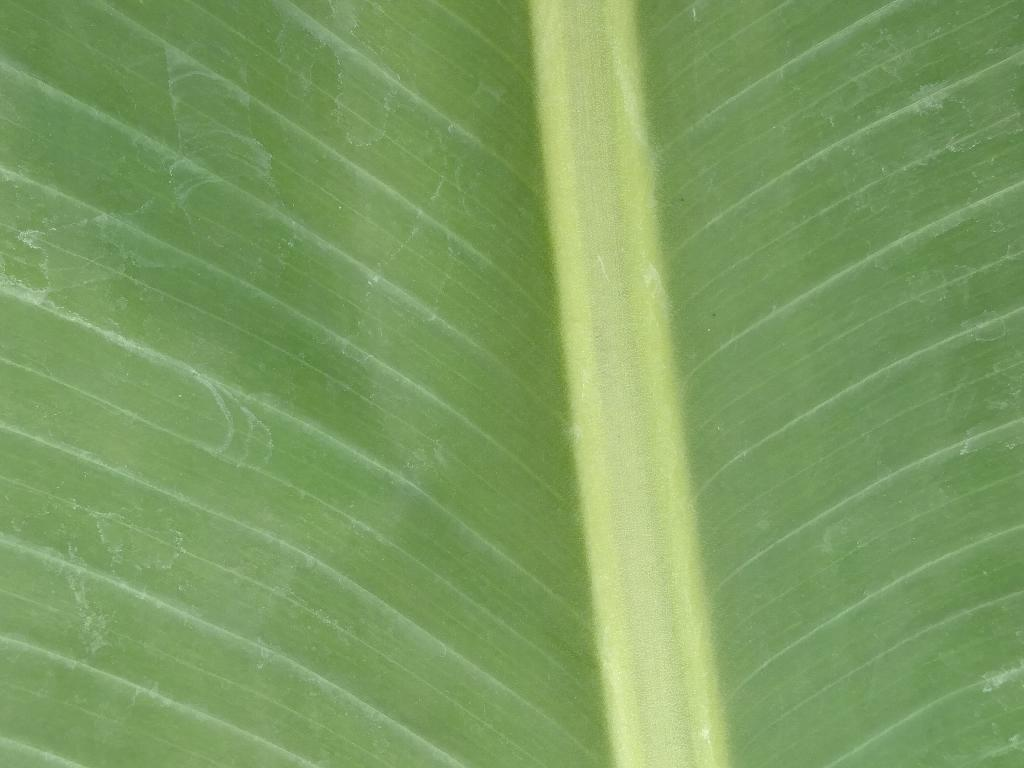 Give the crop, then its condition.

banana, healthy
